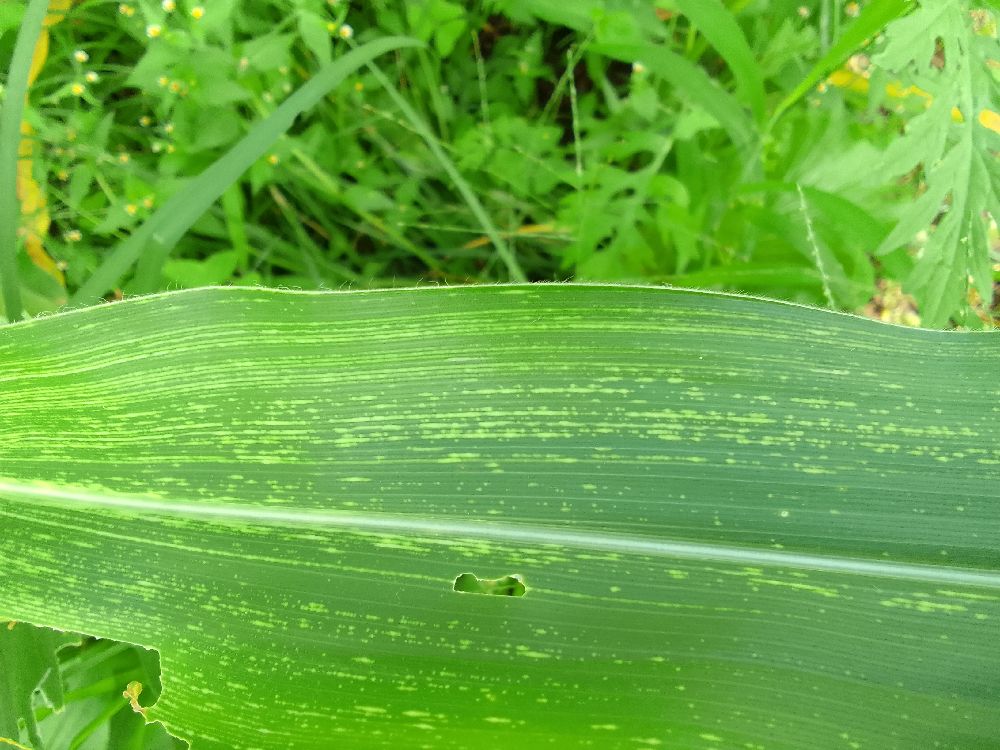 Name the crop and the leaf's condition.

maize, maize streak virus
